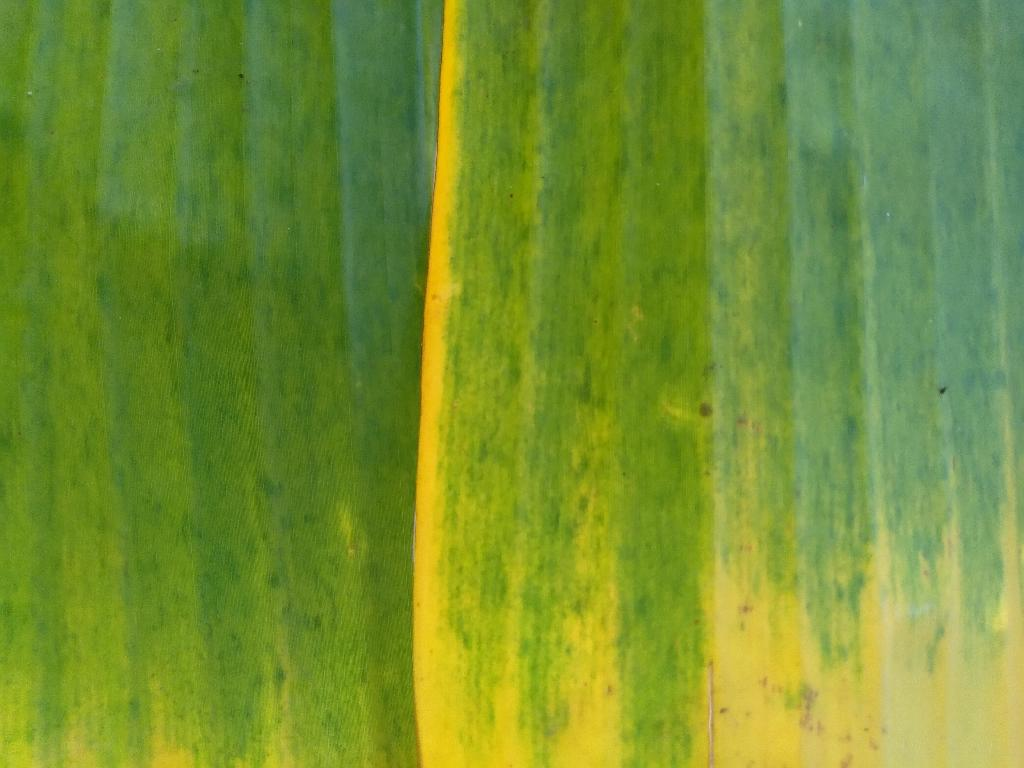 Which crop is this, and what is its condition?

banana, fusarium wilt race 1
